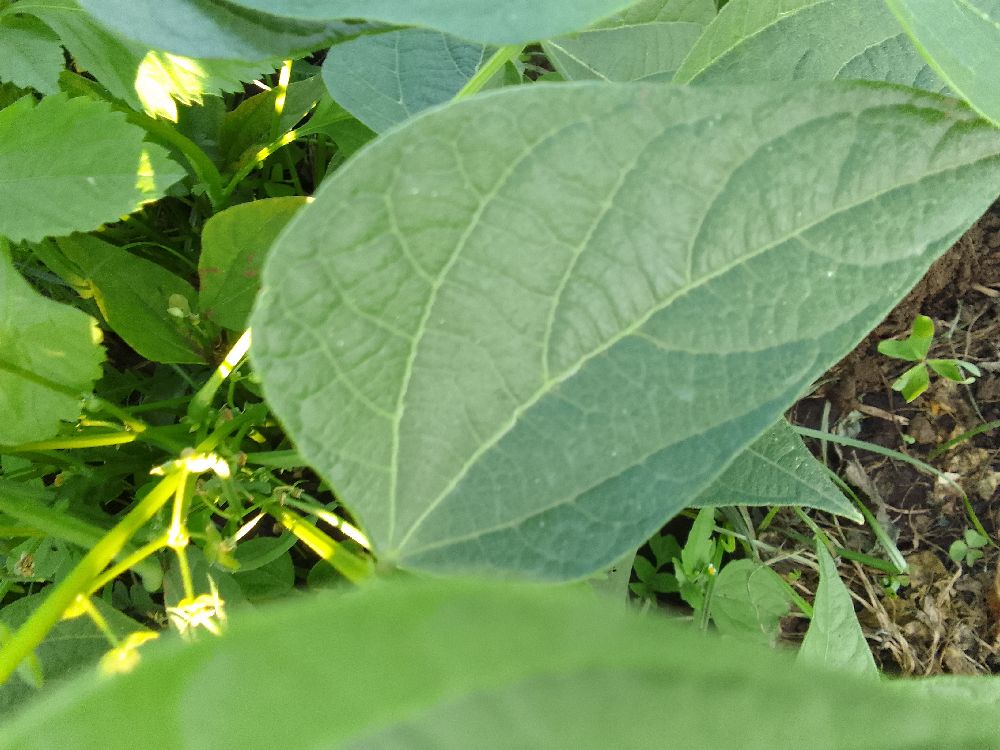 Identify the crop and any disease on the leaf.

common bean, healthy
